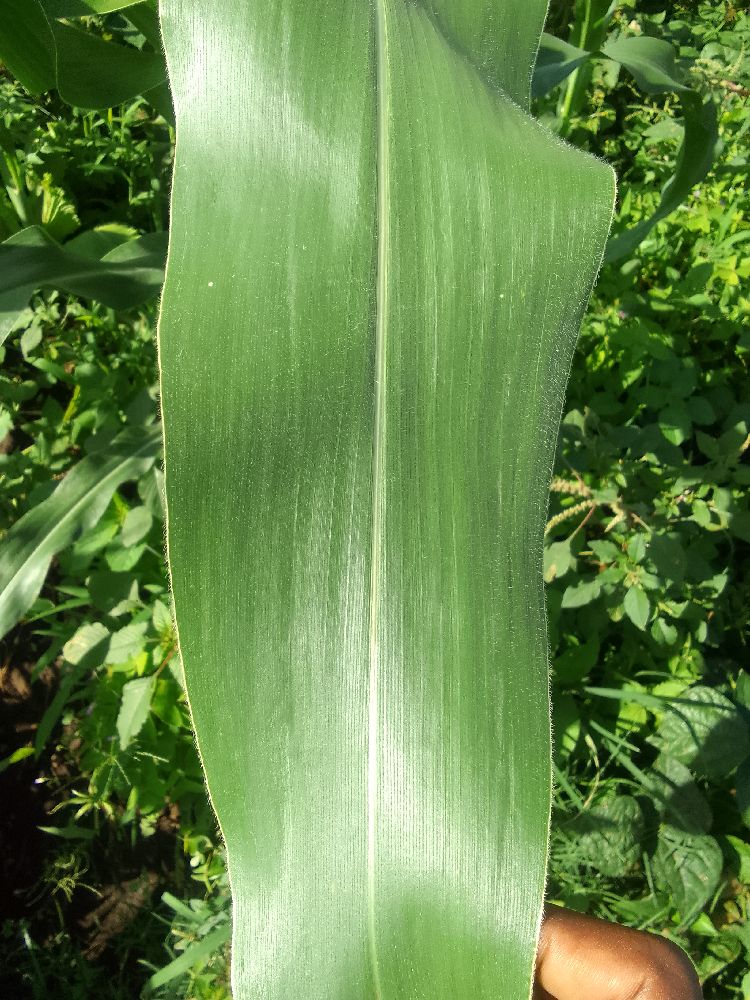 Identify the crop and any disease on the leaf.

maize, healthy
